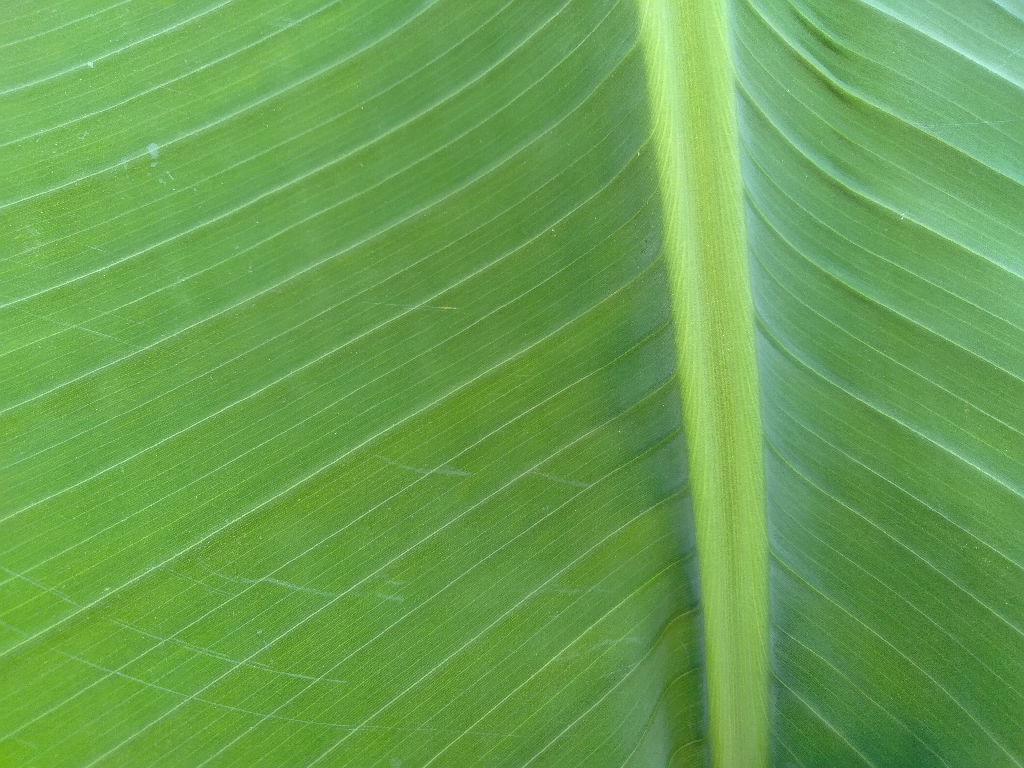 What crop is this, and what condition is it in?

banana, healthy
